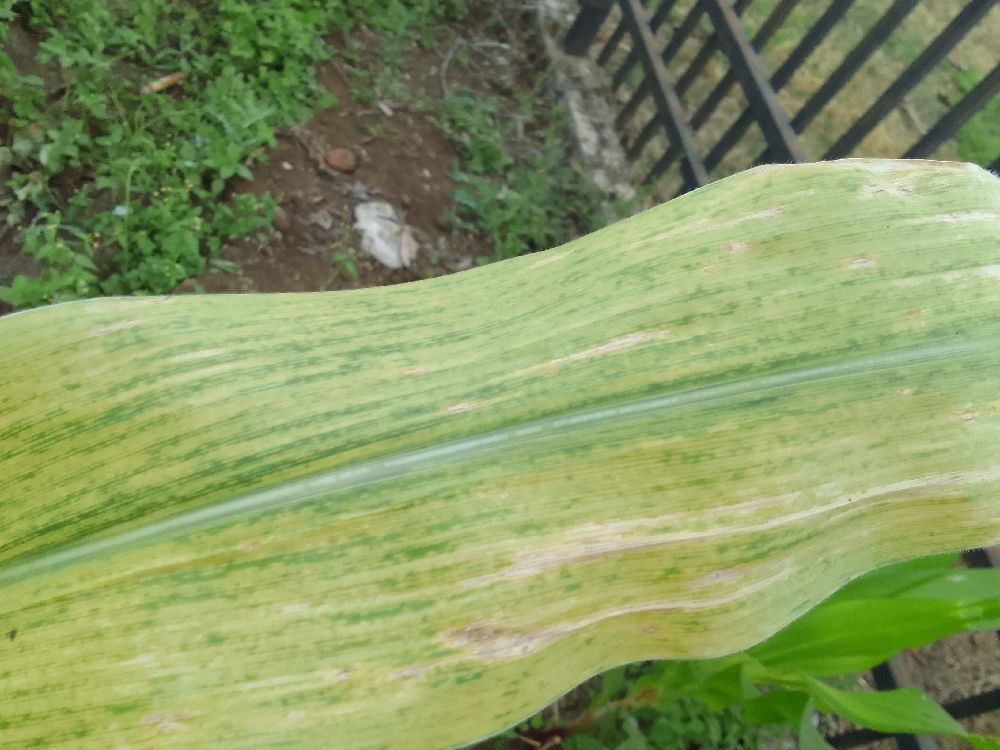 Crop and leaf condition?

maize, maize lethal necrosis
